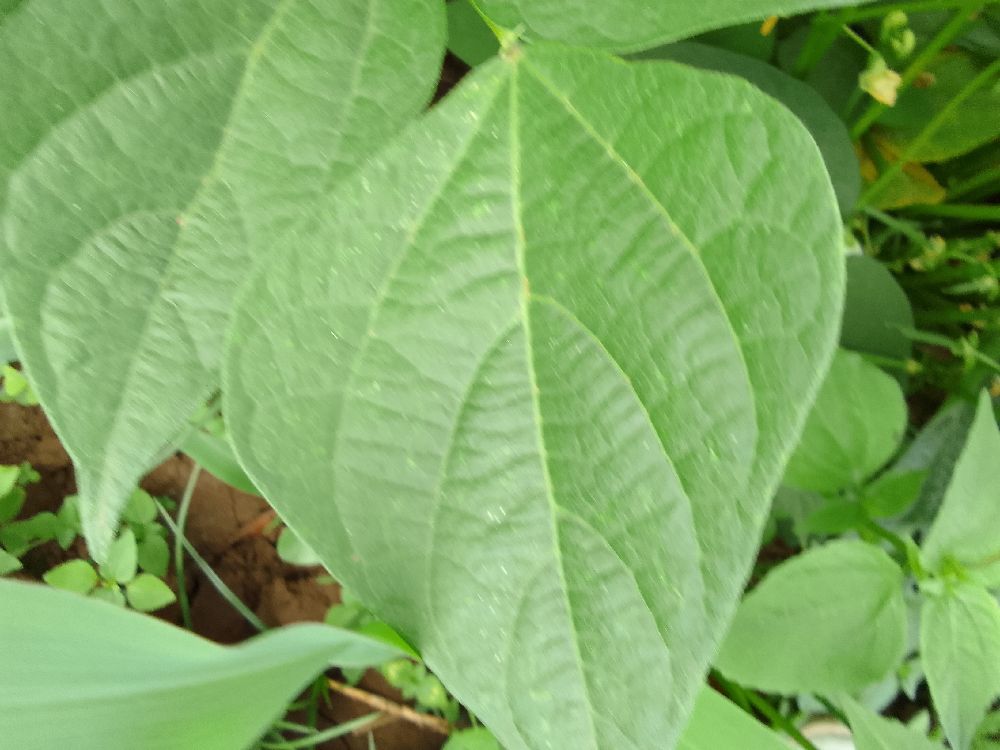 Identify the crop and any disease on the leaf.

common bean, healthy
